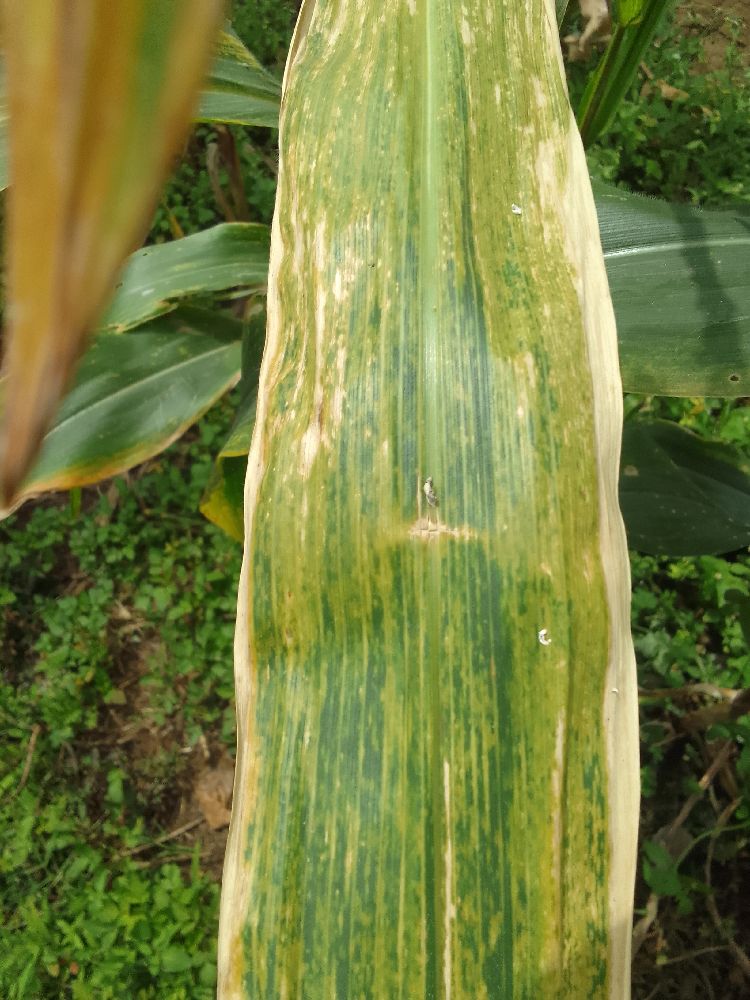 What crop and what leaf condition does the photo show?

maize, maize lethal necrosis
